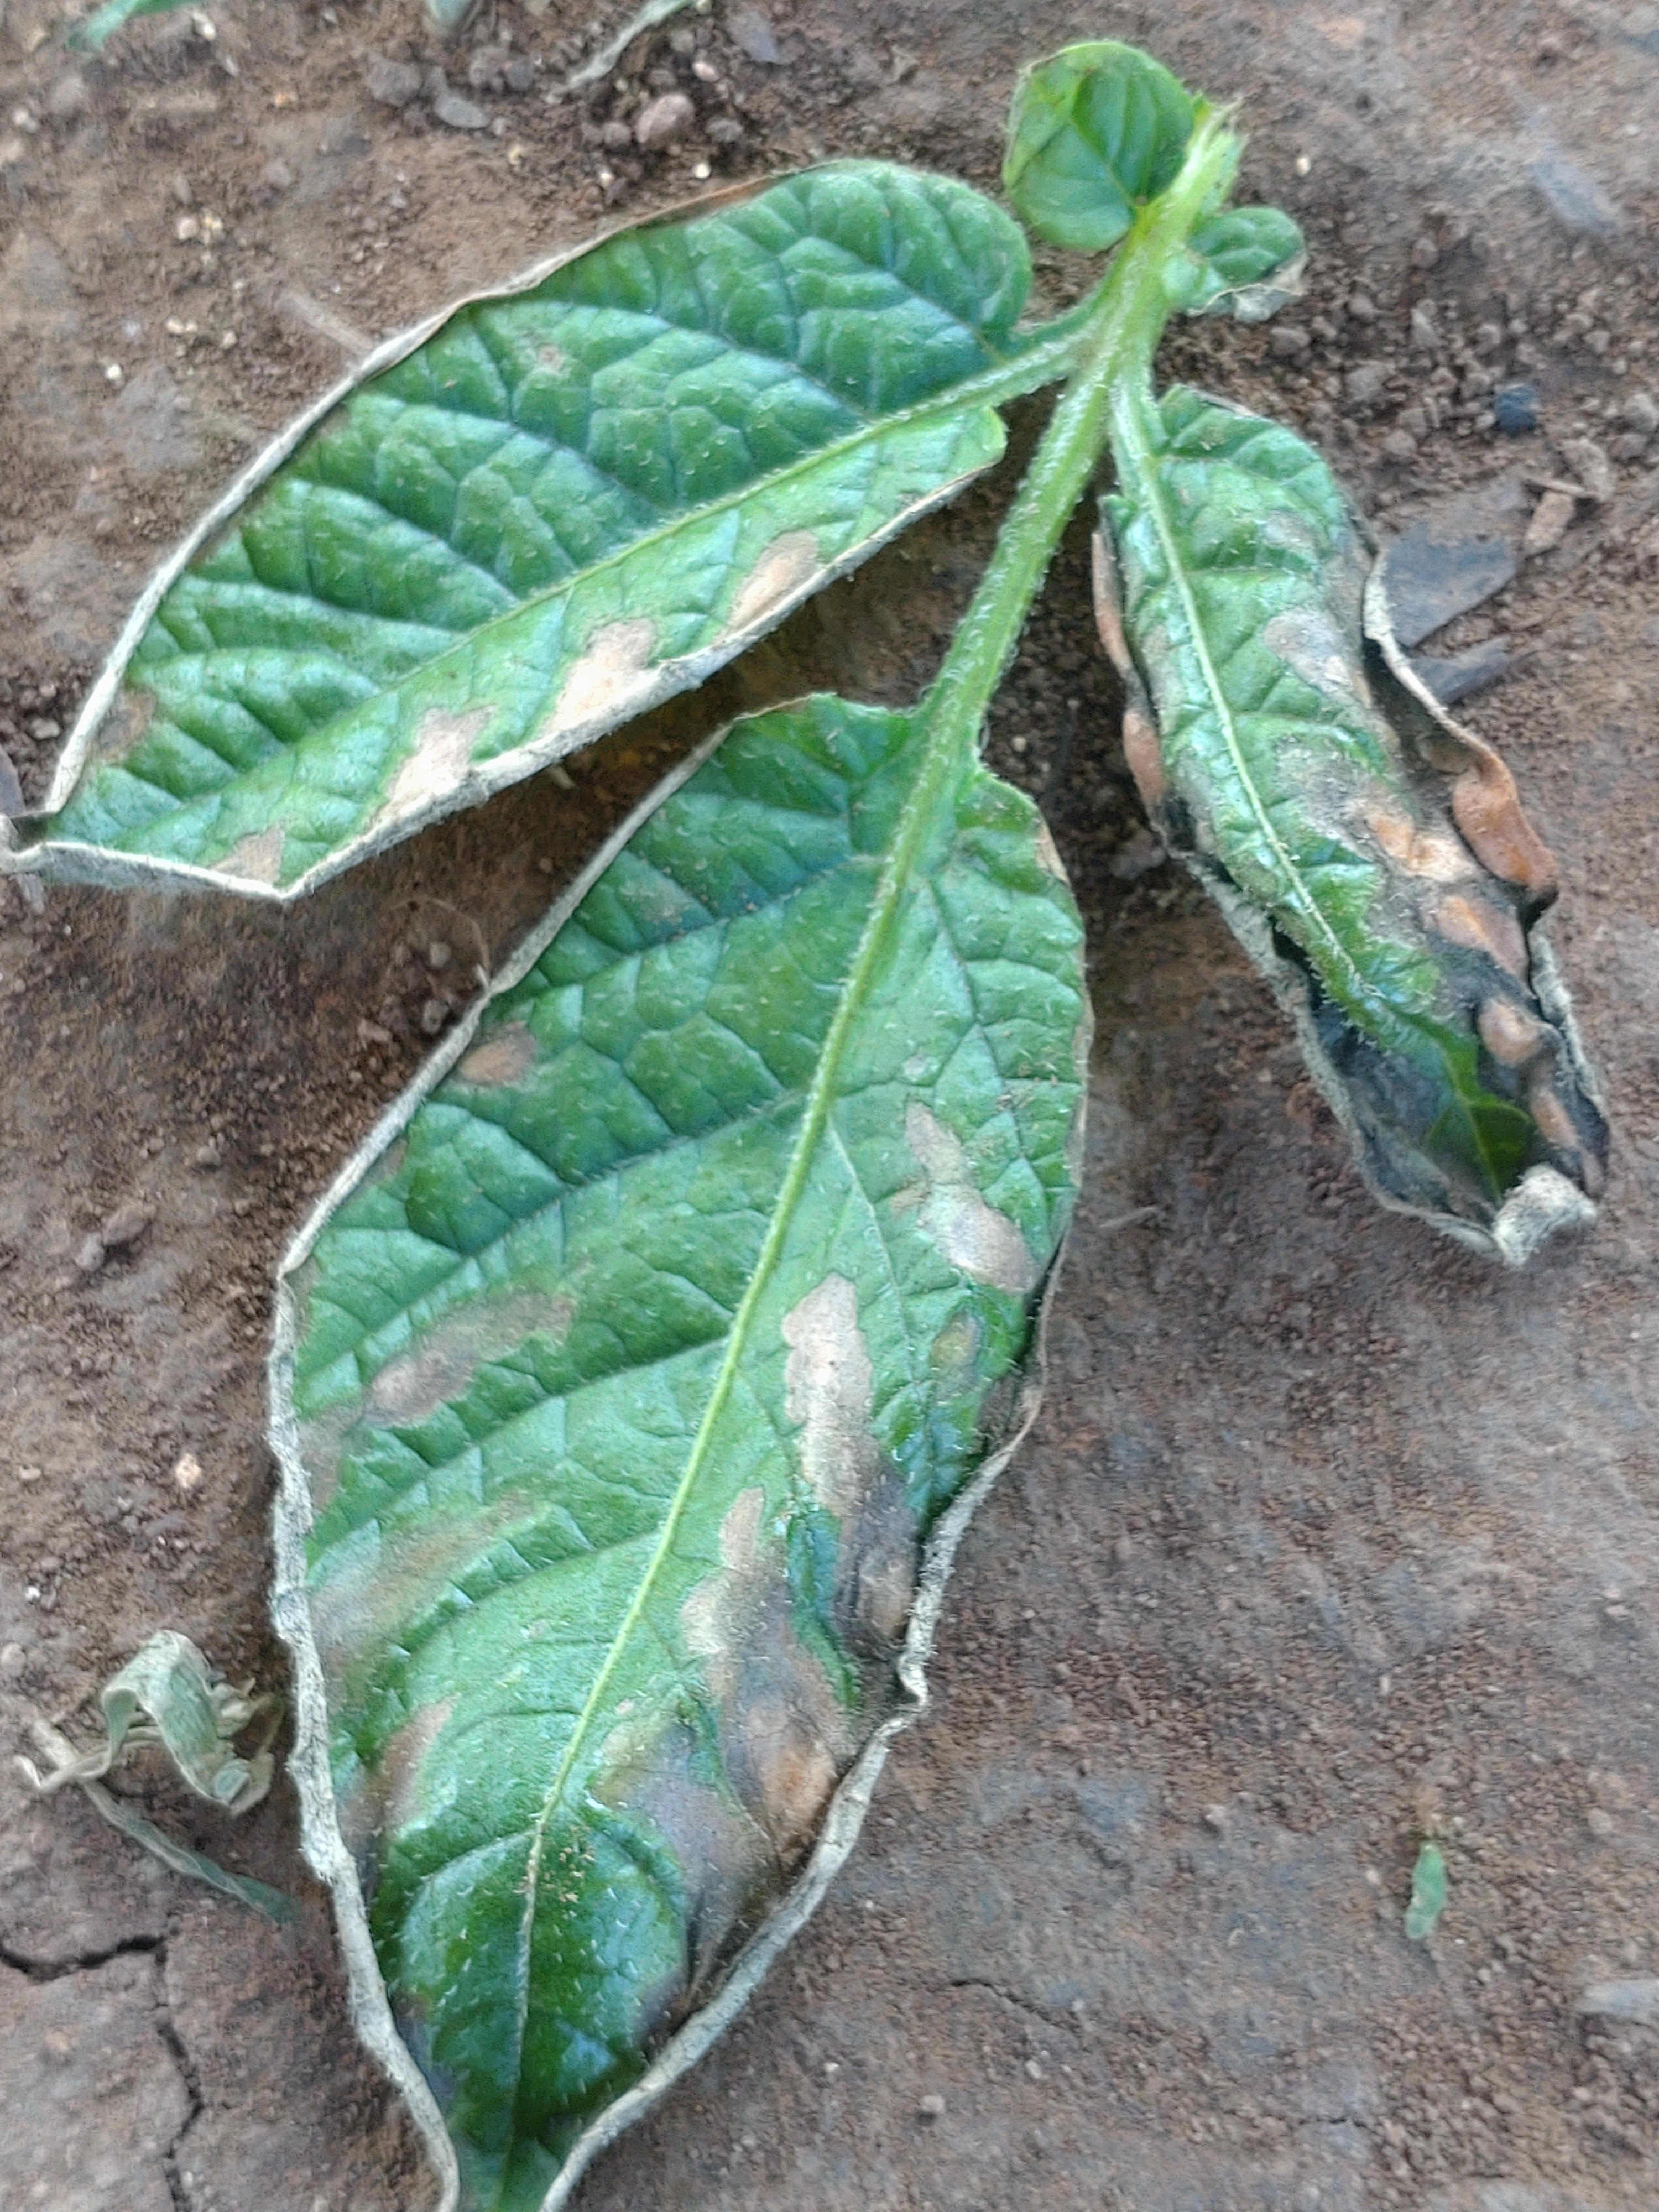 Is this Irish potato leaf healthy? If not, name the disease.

early blight
